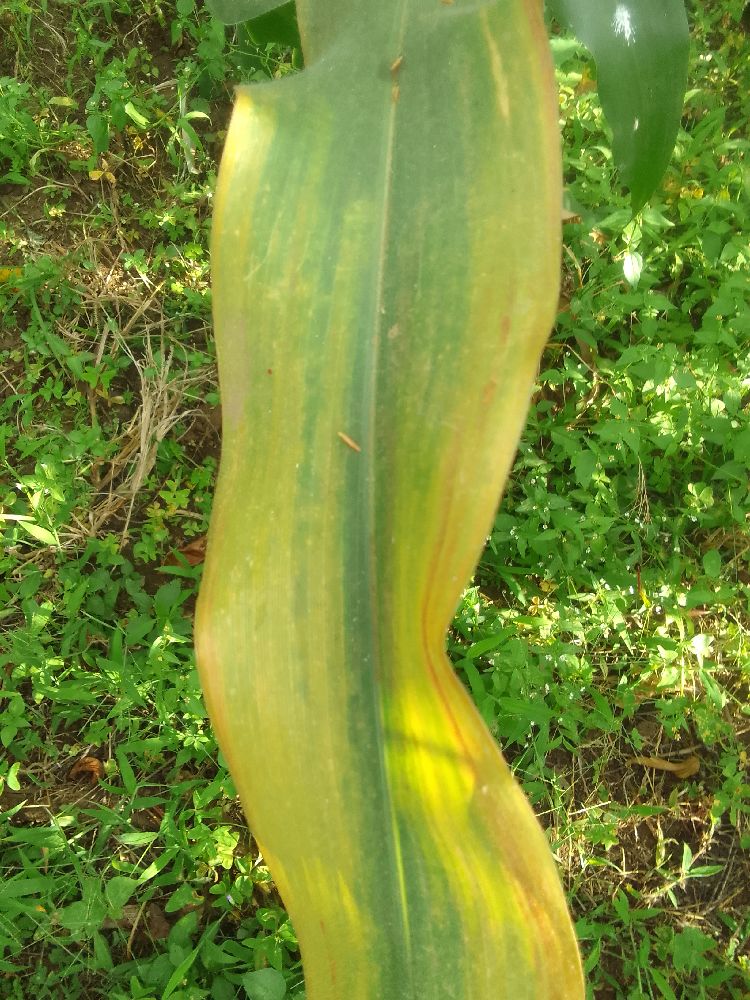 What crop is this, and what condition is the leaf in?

maize, maize lethal necrosis
